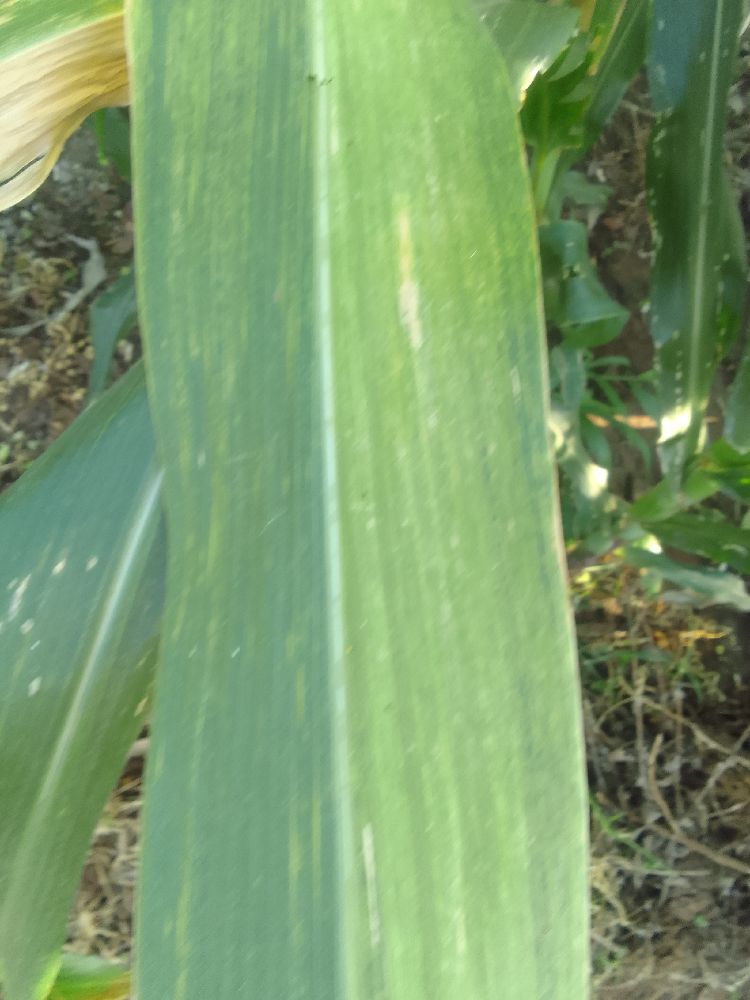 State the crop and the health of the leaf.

maize, maize lethal necrosis
